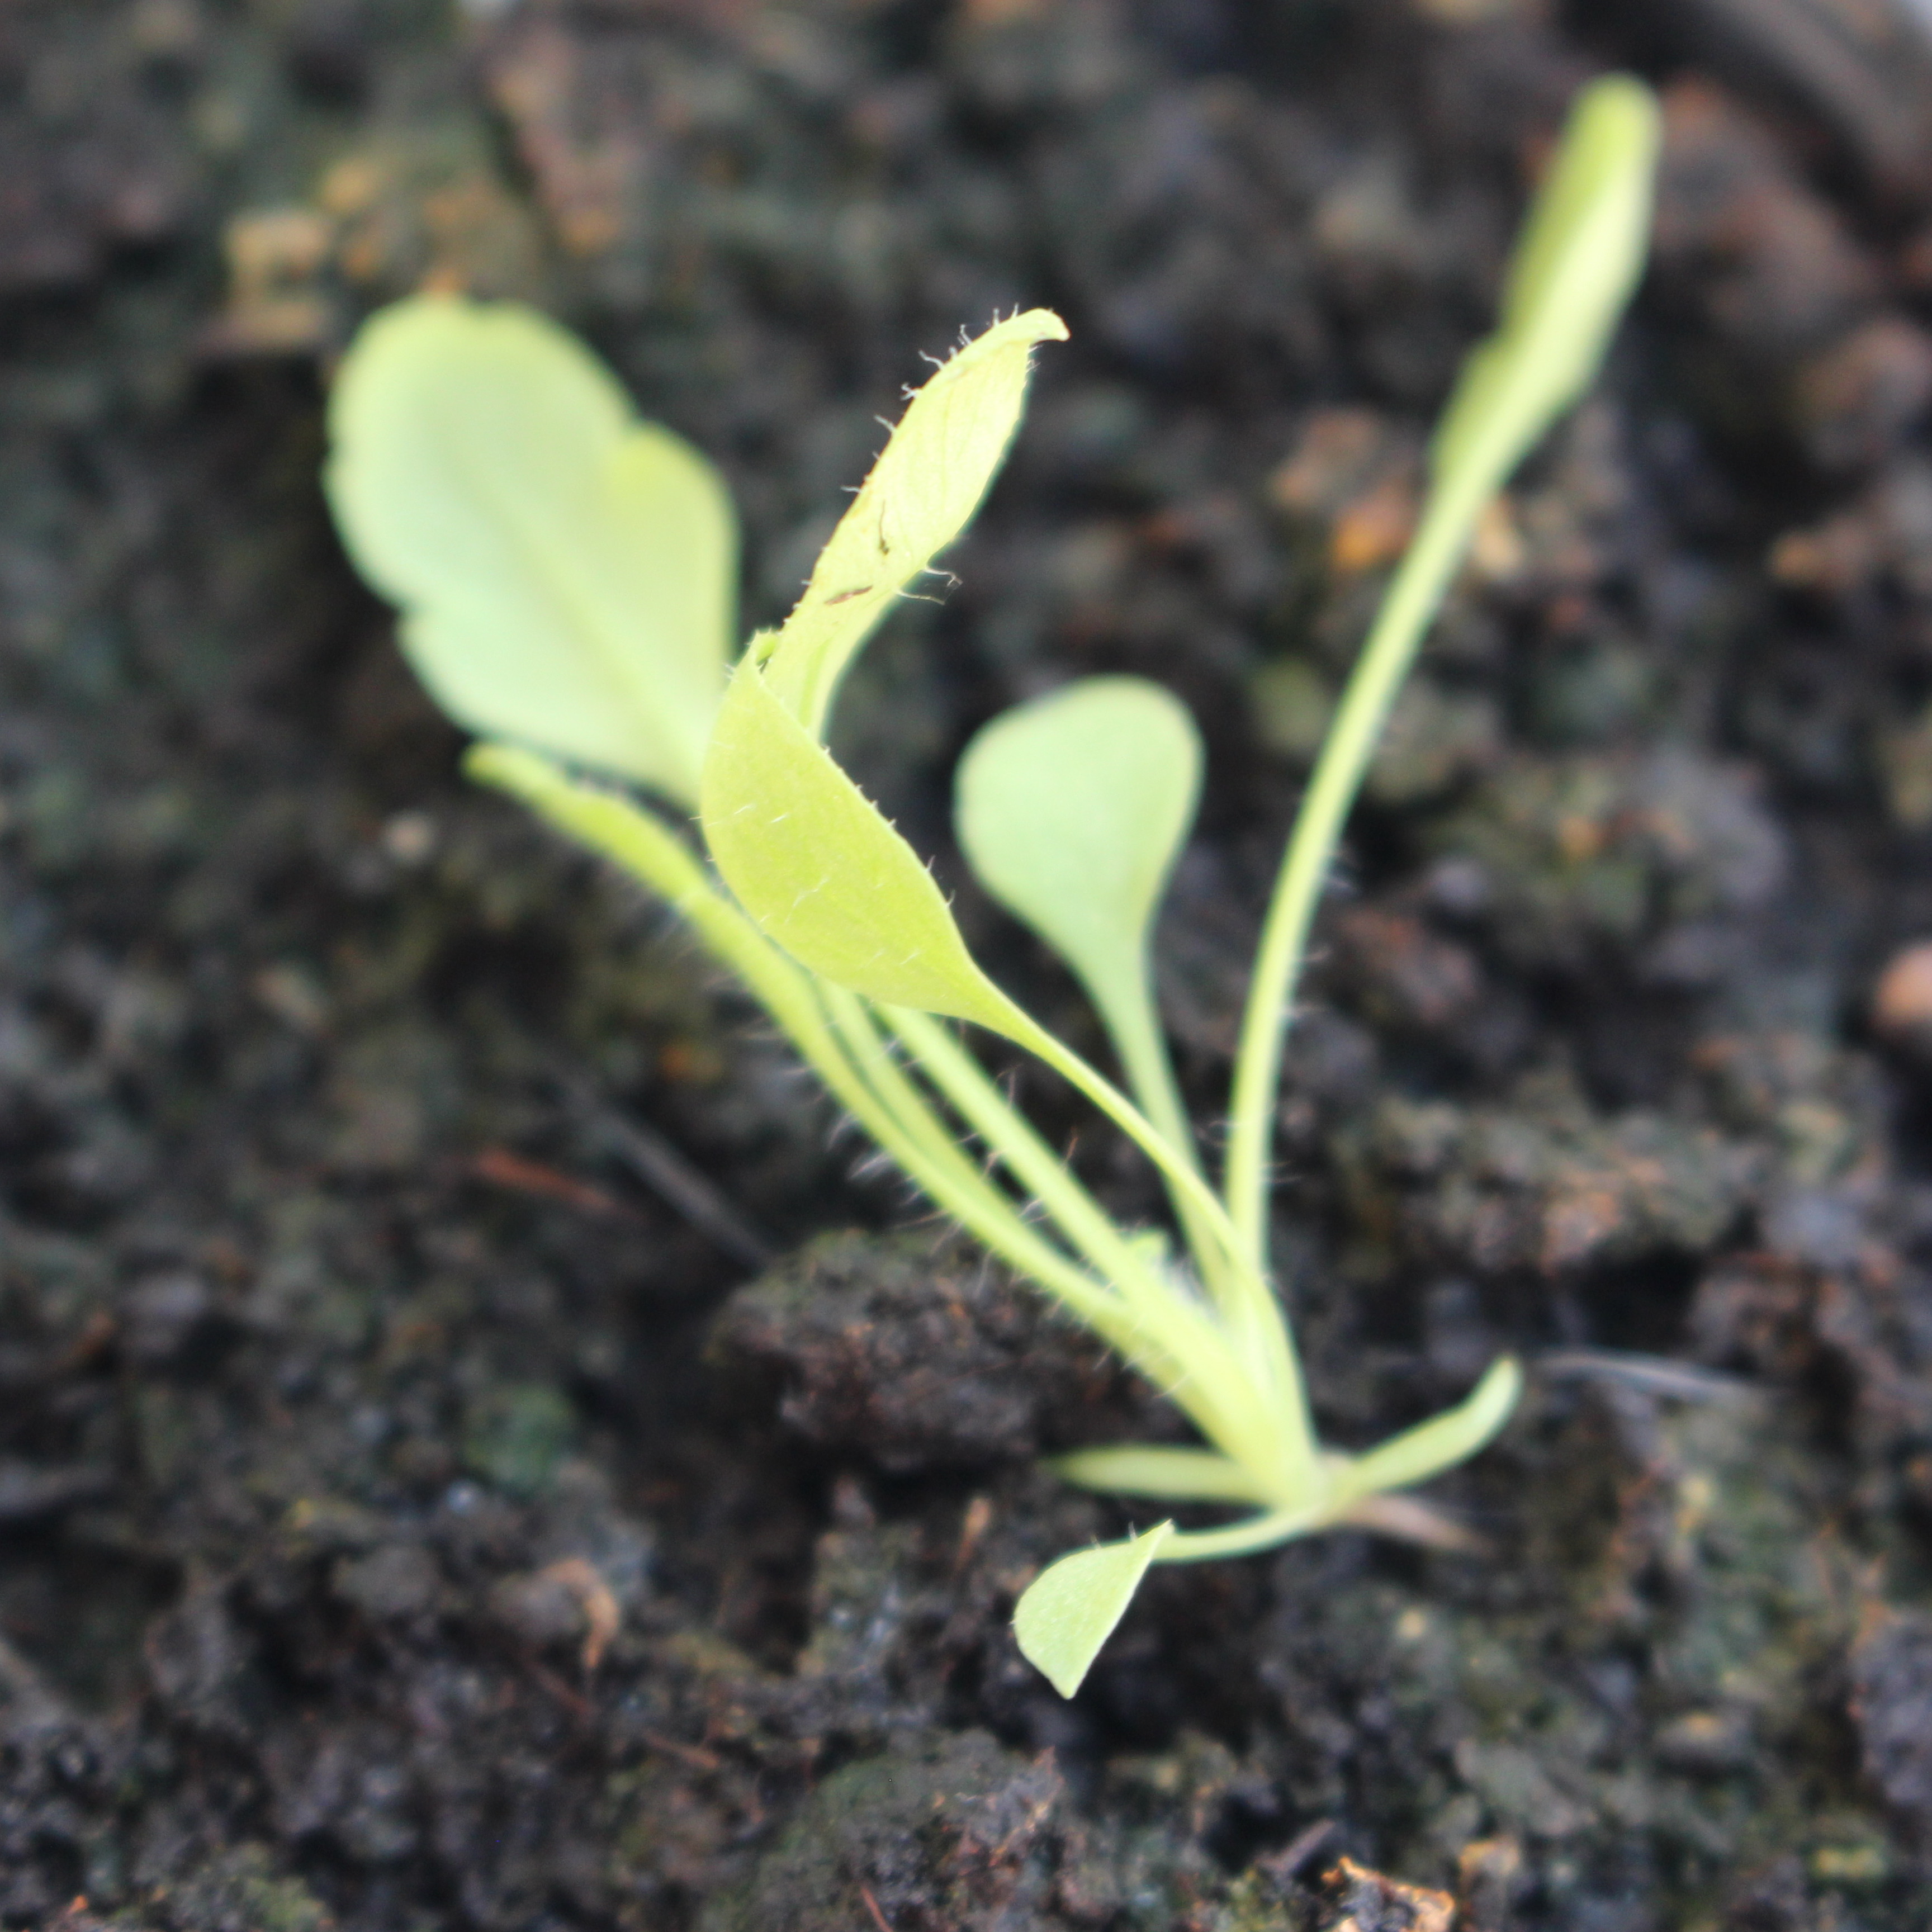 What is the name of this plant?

Papaver rhoeas
